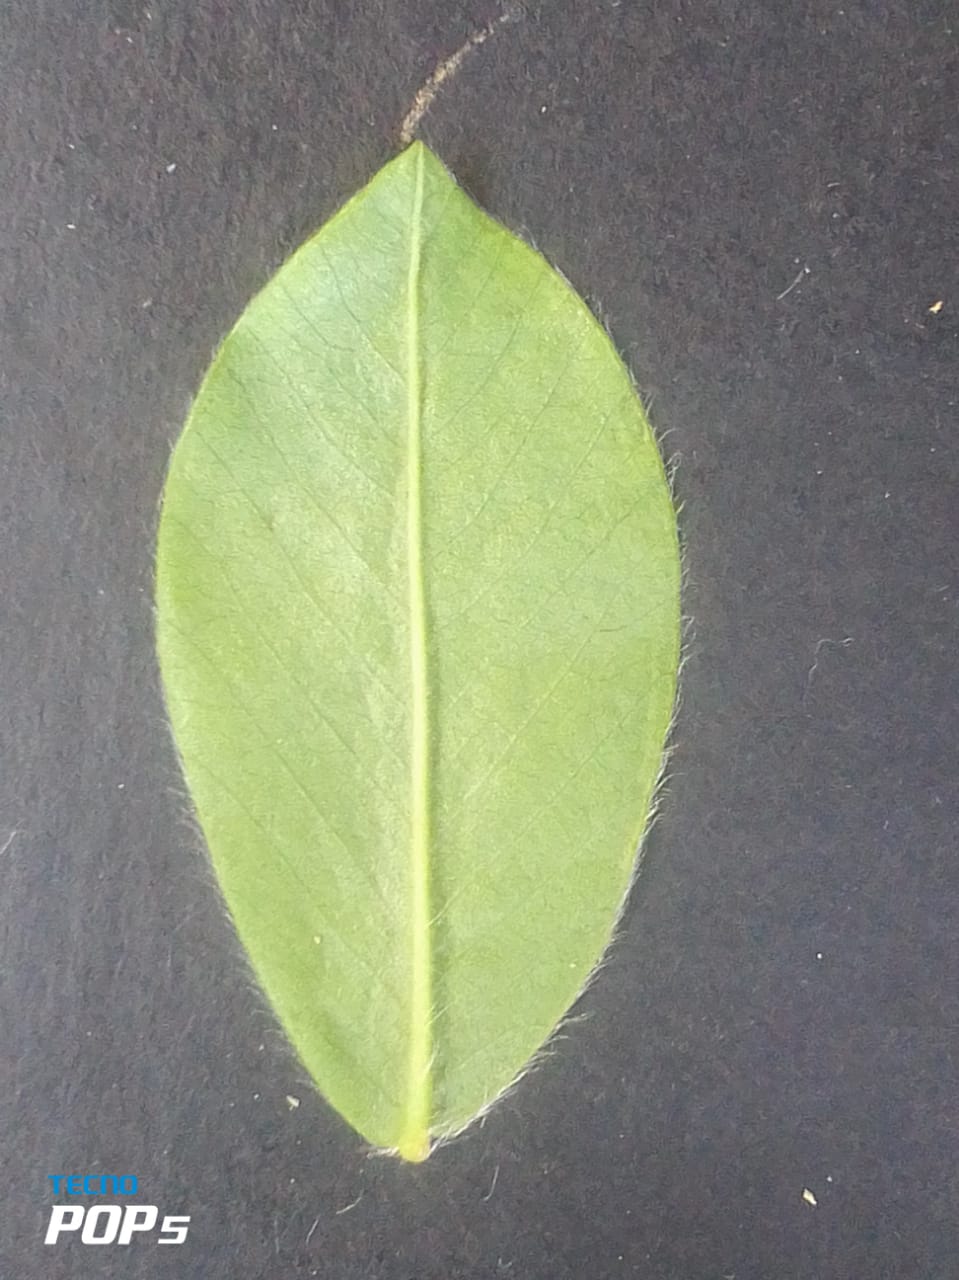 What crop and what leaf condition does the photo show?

peanut, healthy leaves
